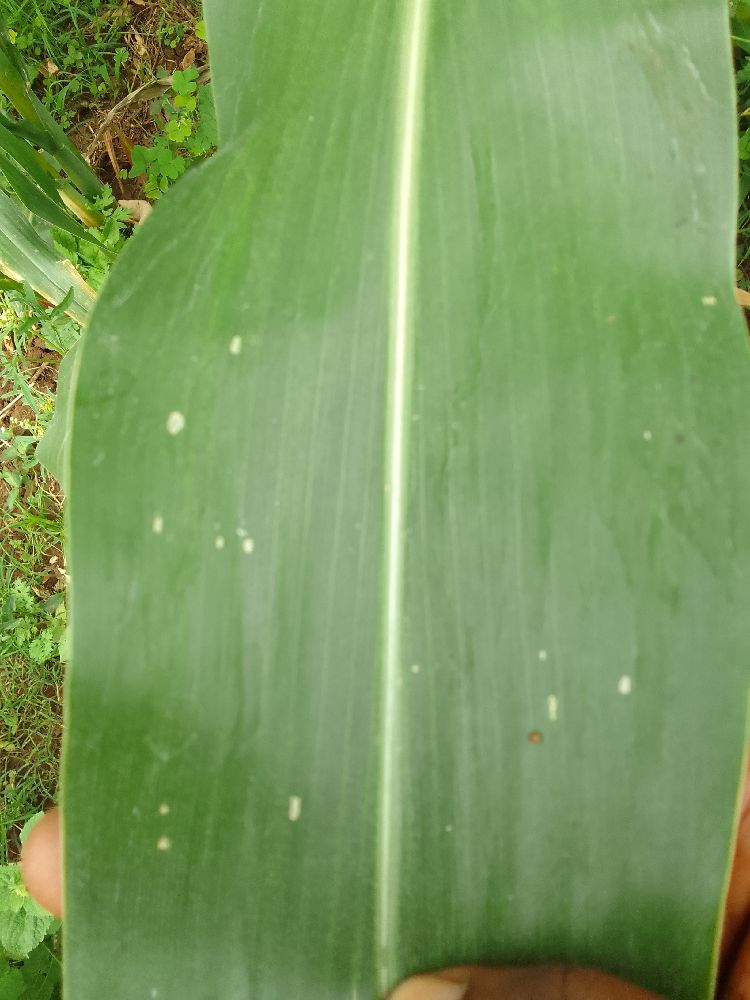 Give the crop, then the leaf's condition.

maize, healthy
